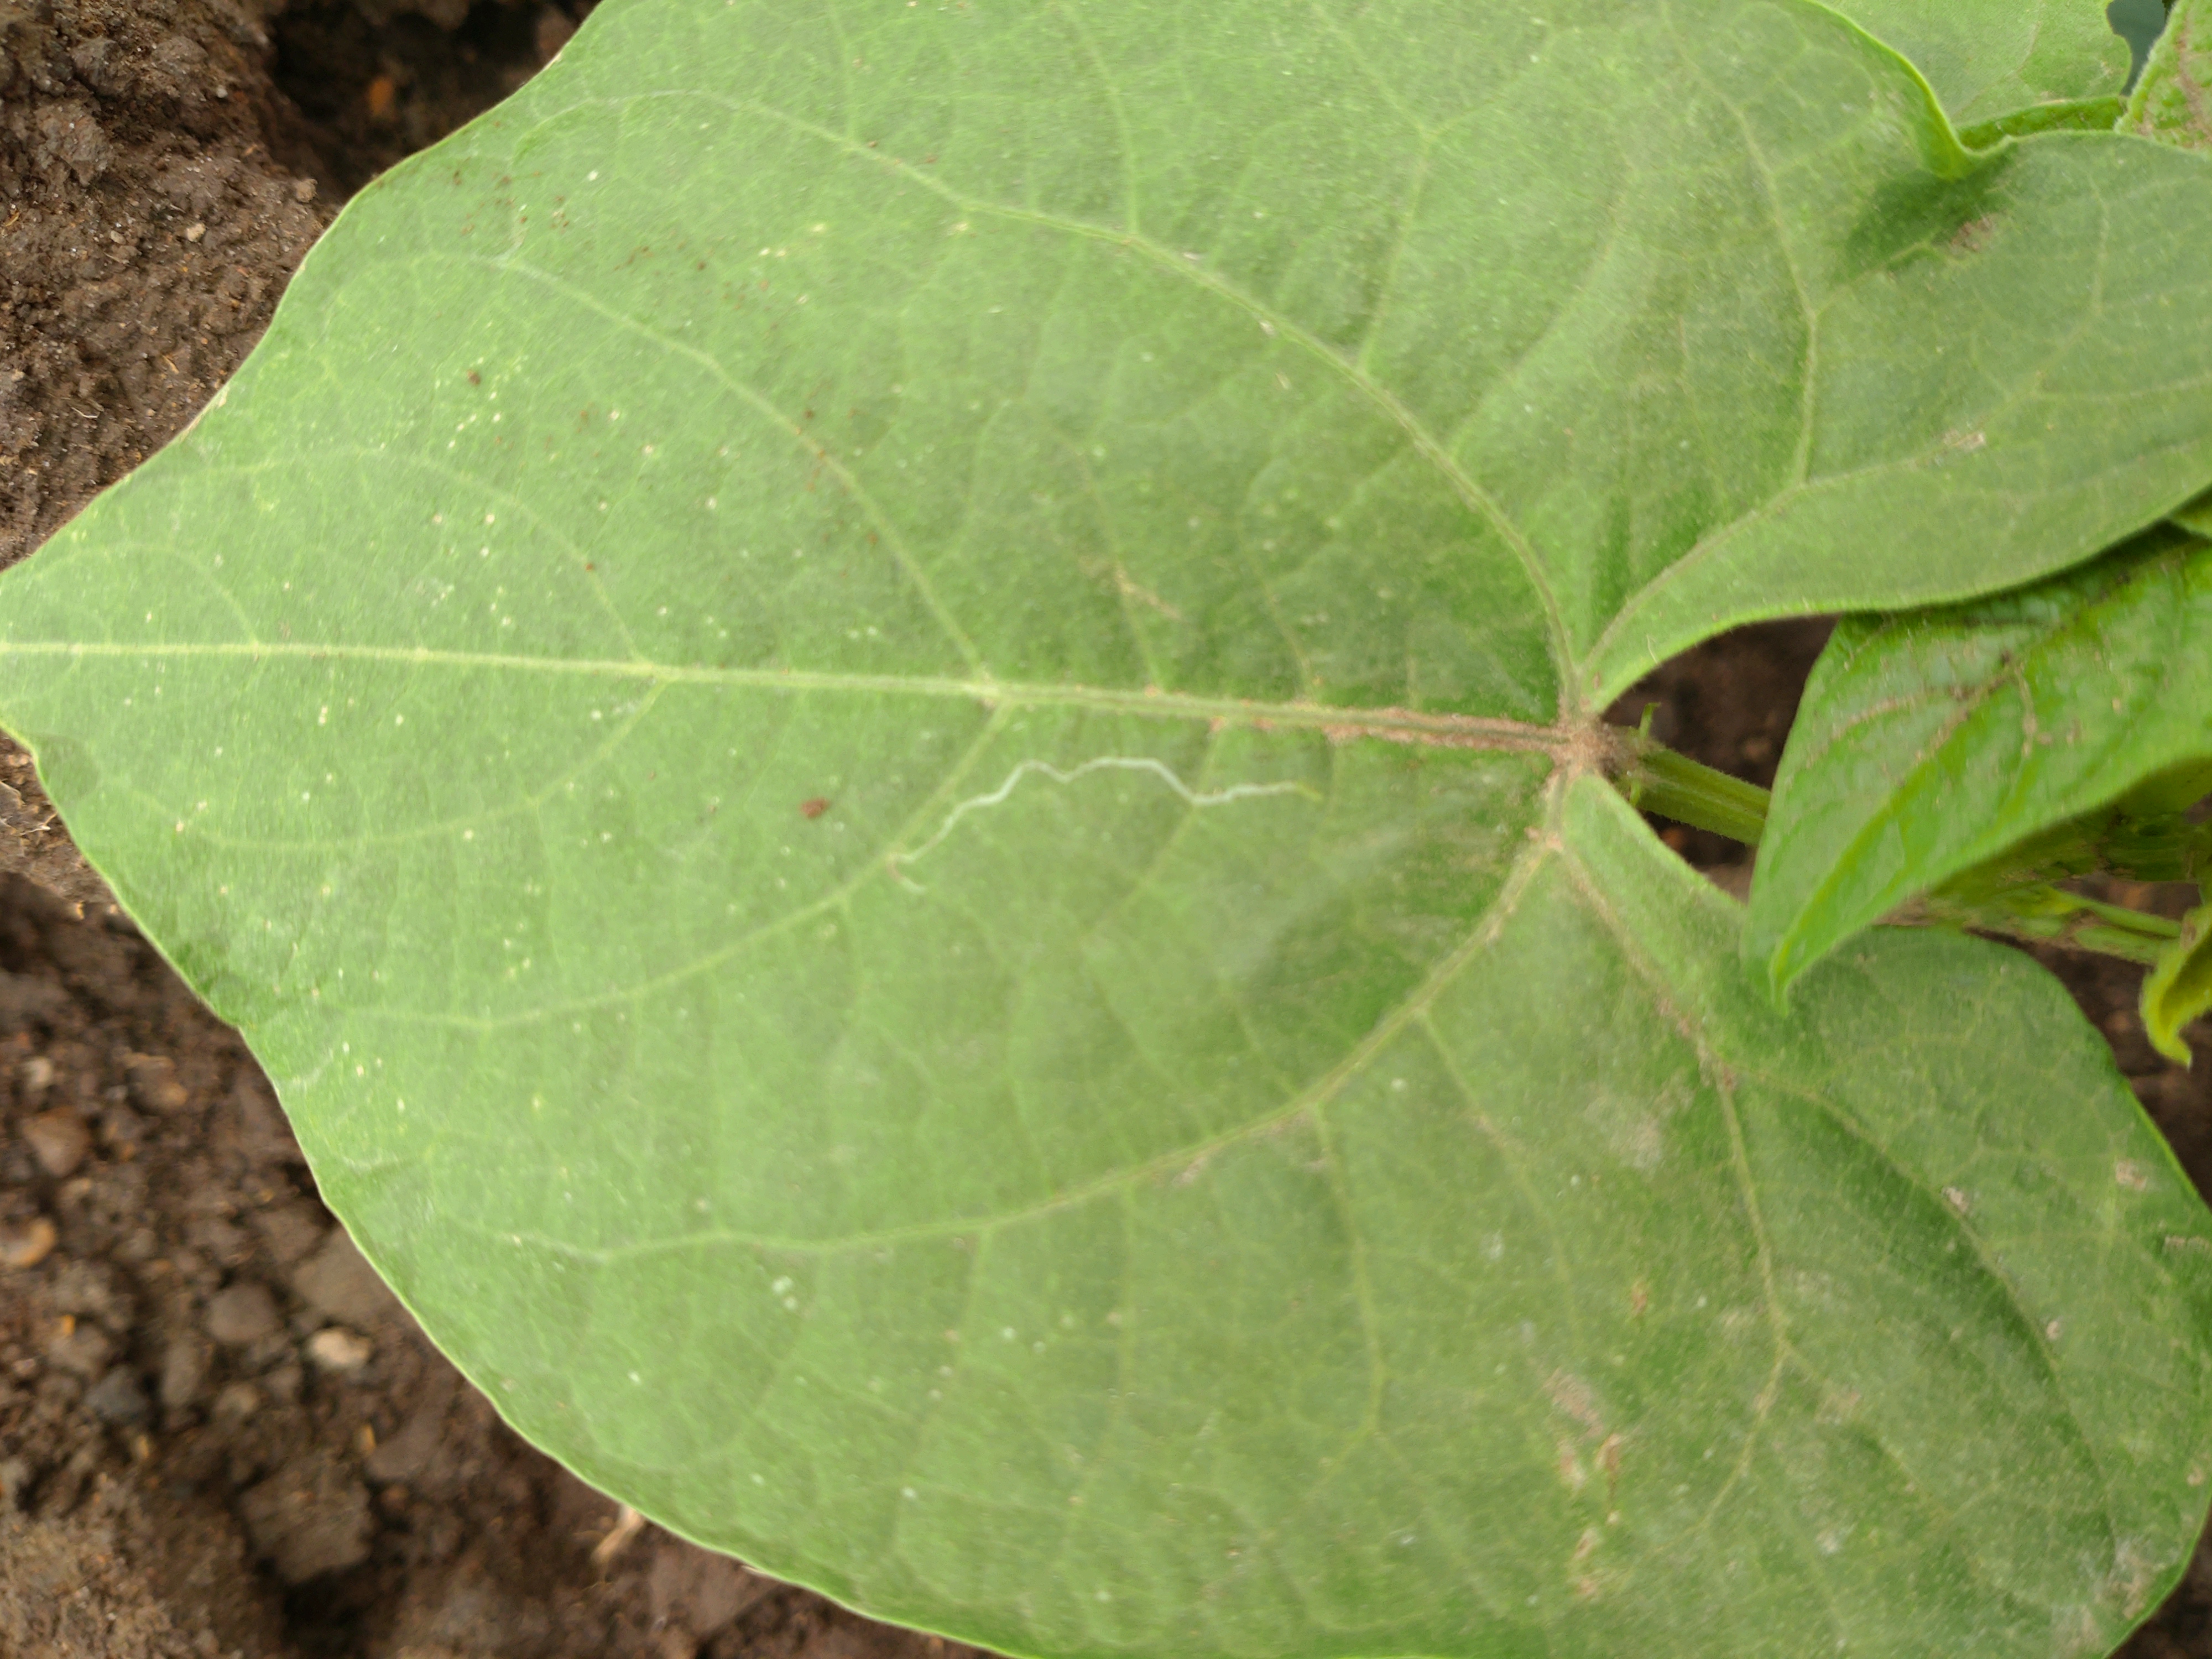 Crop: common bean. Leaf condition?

healthy
